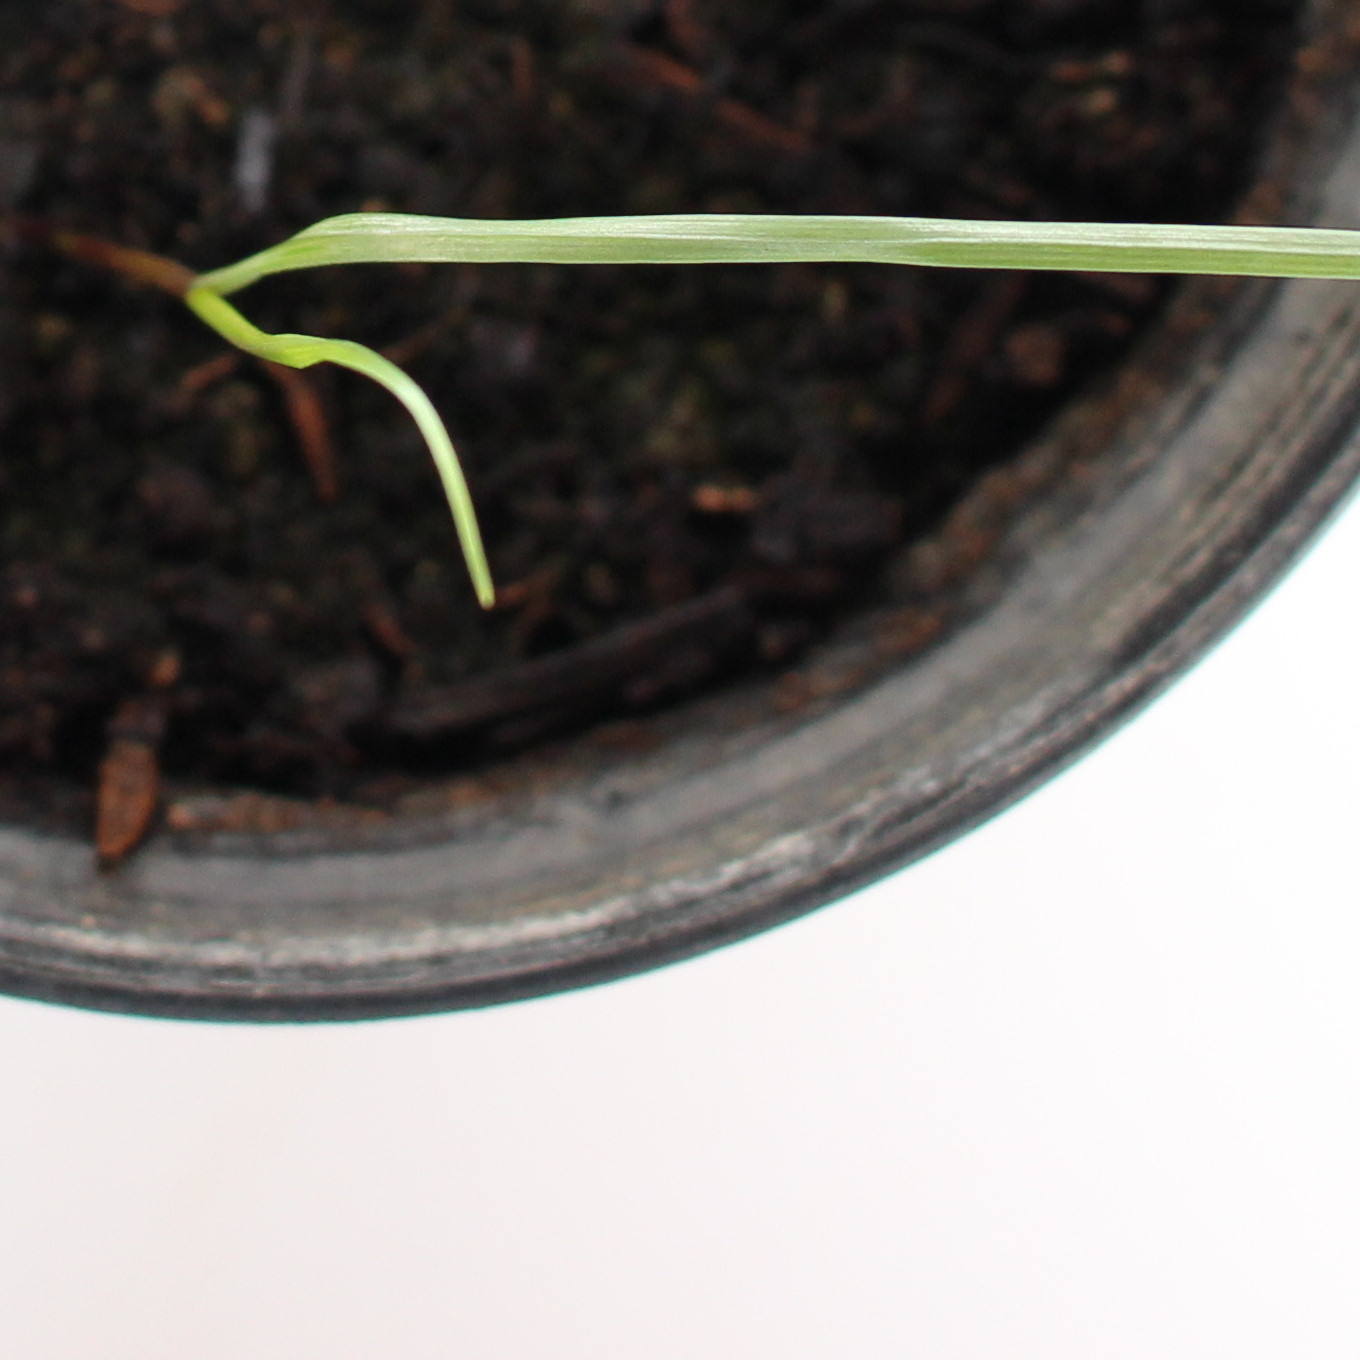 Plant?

Lolium multiflorum
